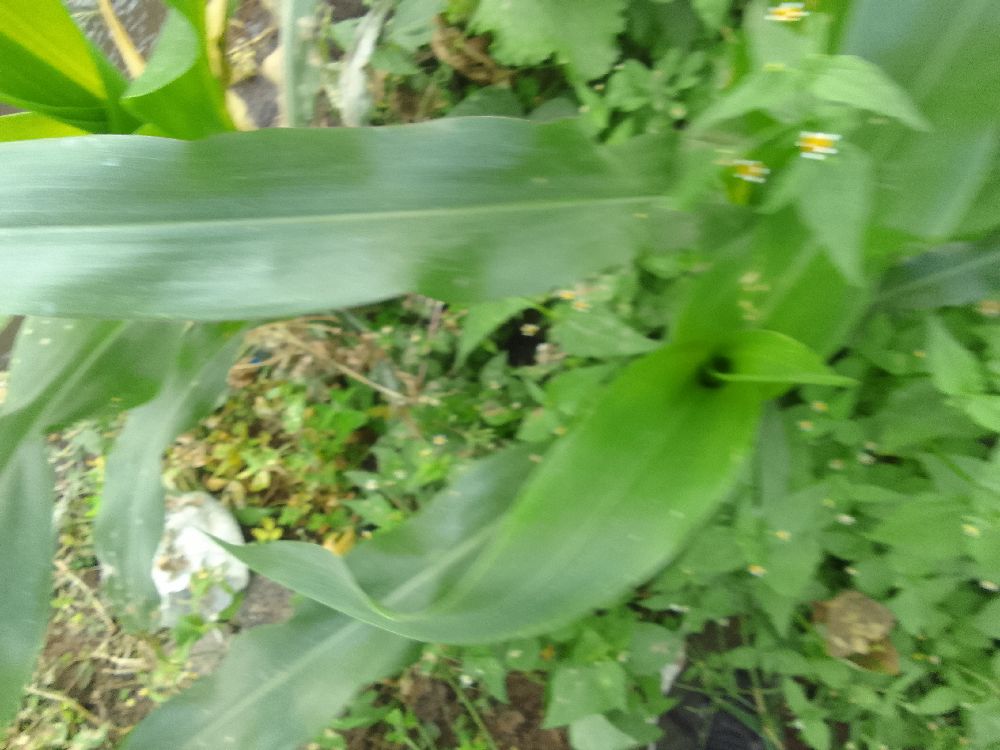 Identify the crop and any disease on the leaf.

maize, healthy
